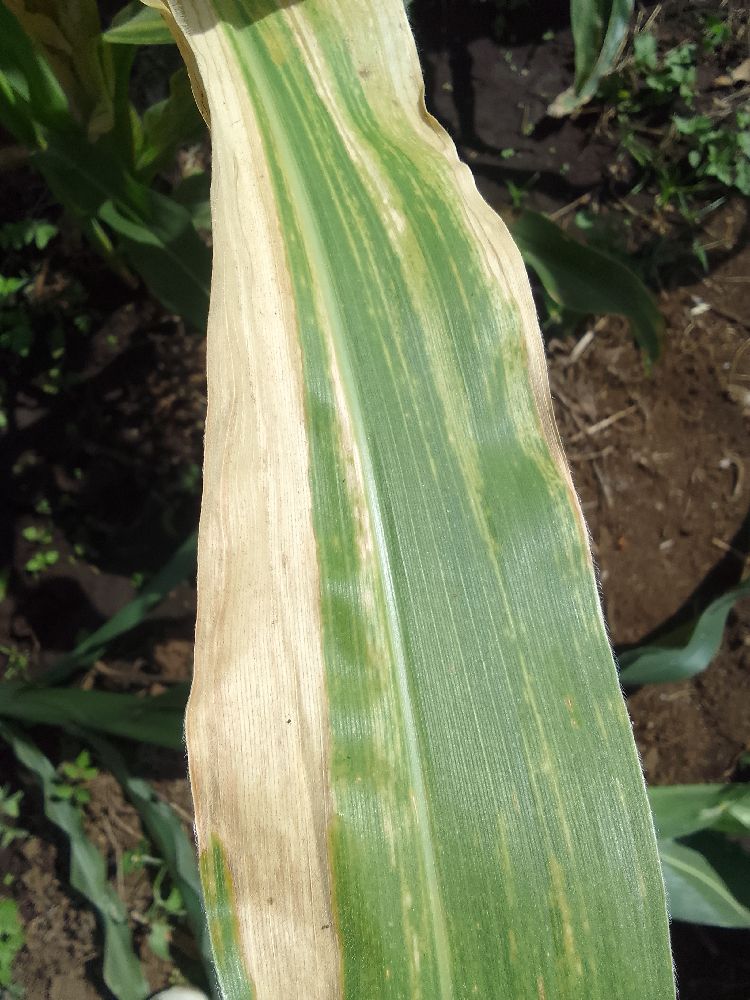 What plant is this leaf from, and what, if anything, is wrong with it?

maize, maize lethal necrosis
